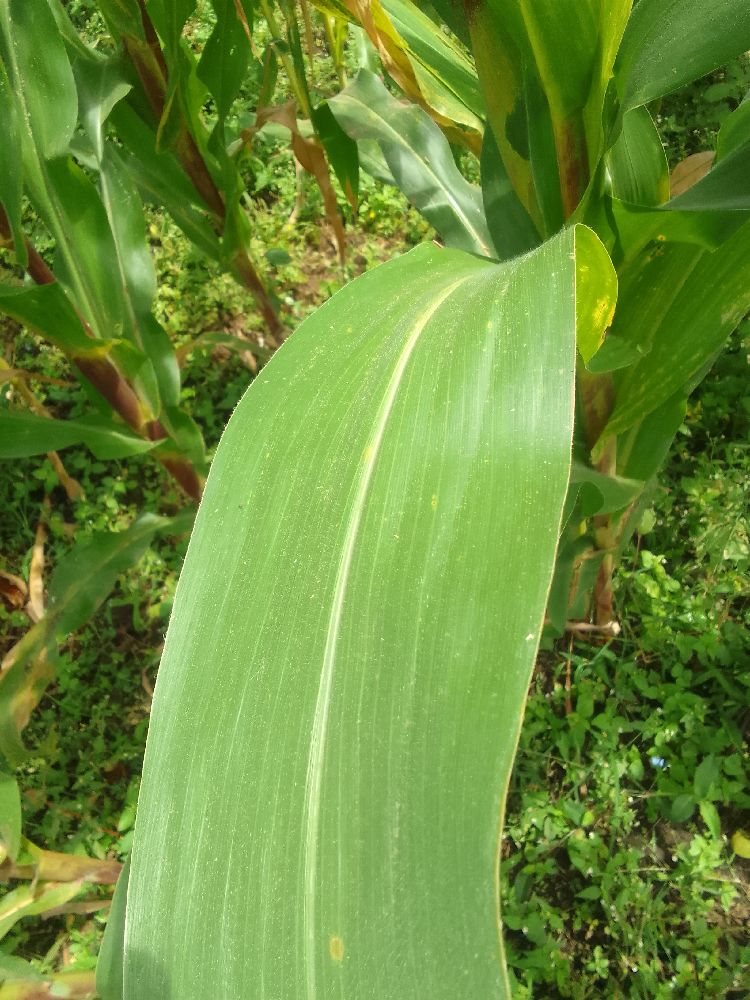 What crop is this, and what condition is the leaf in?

maize, healthy
